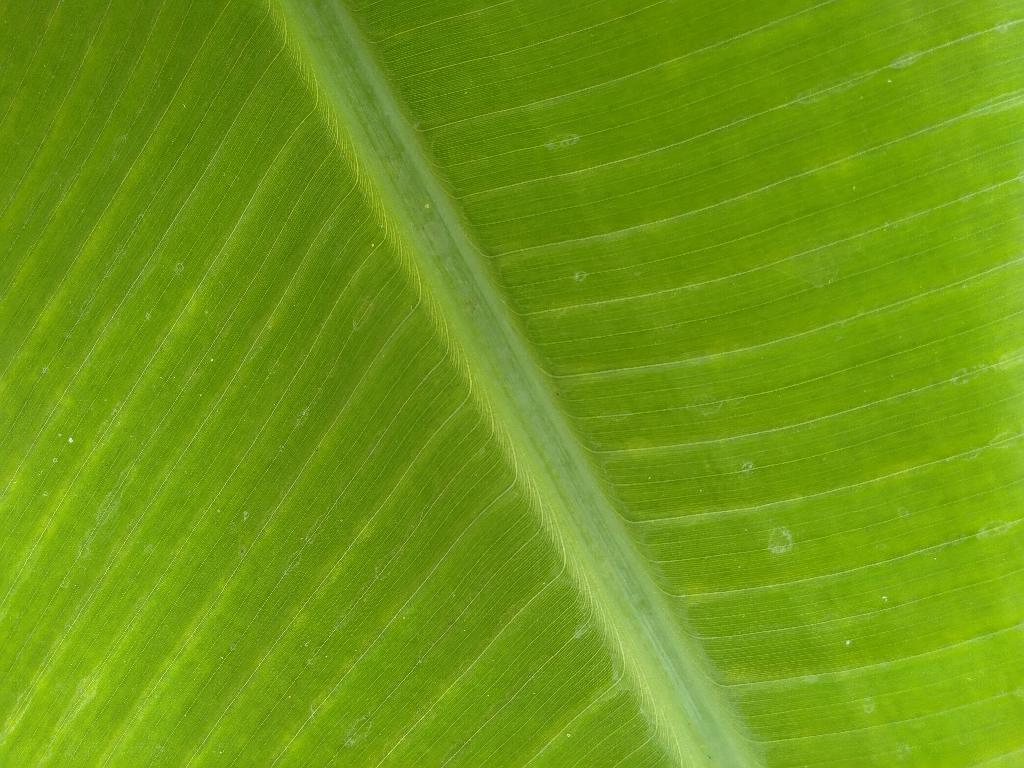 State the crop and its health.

banana, healthy
